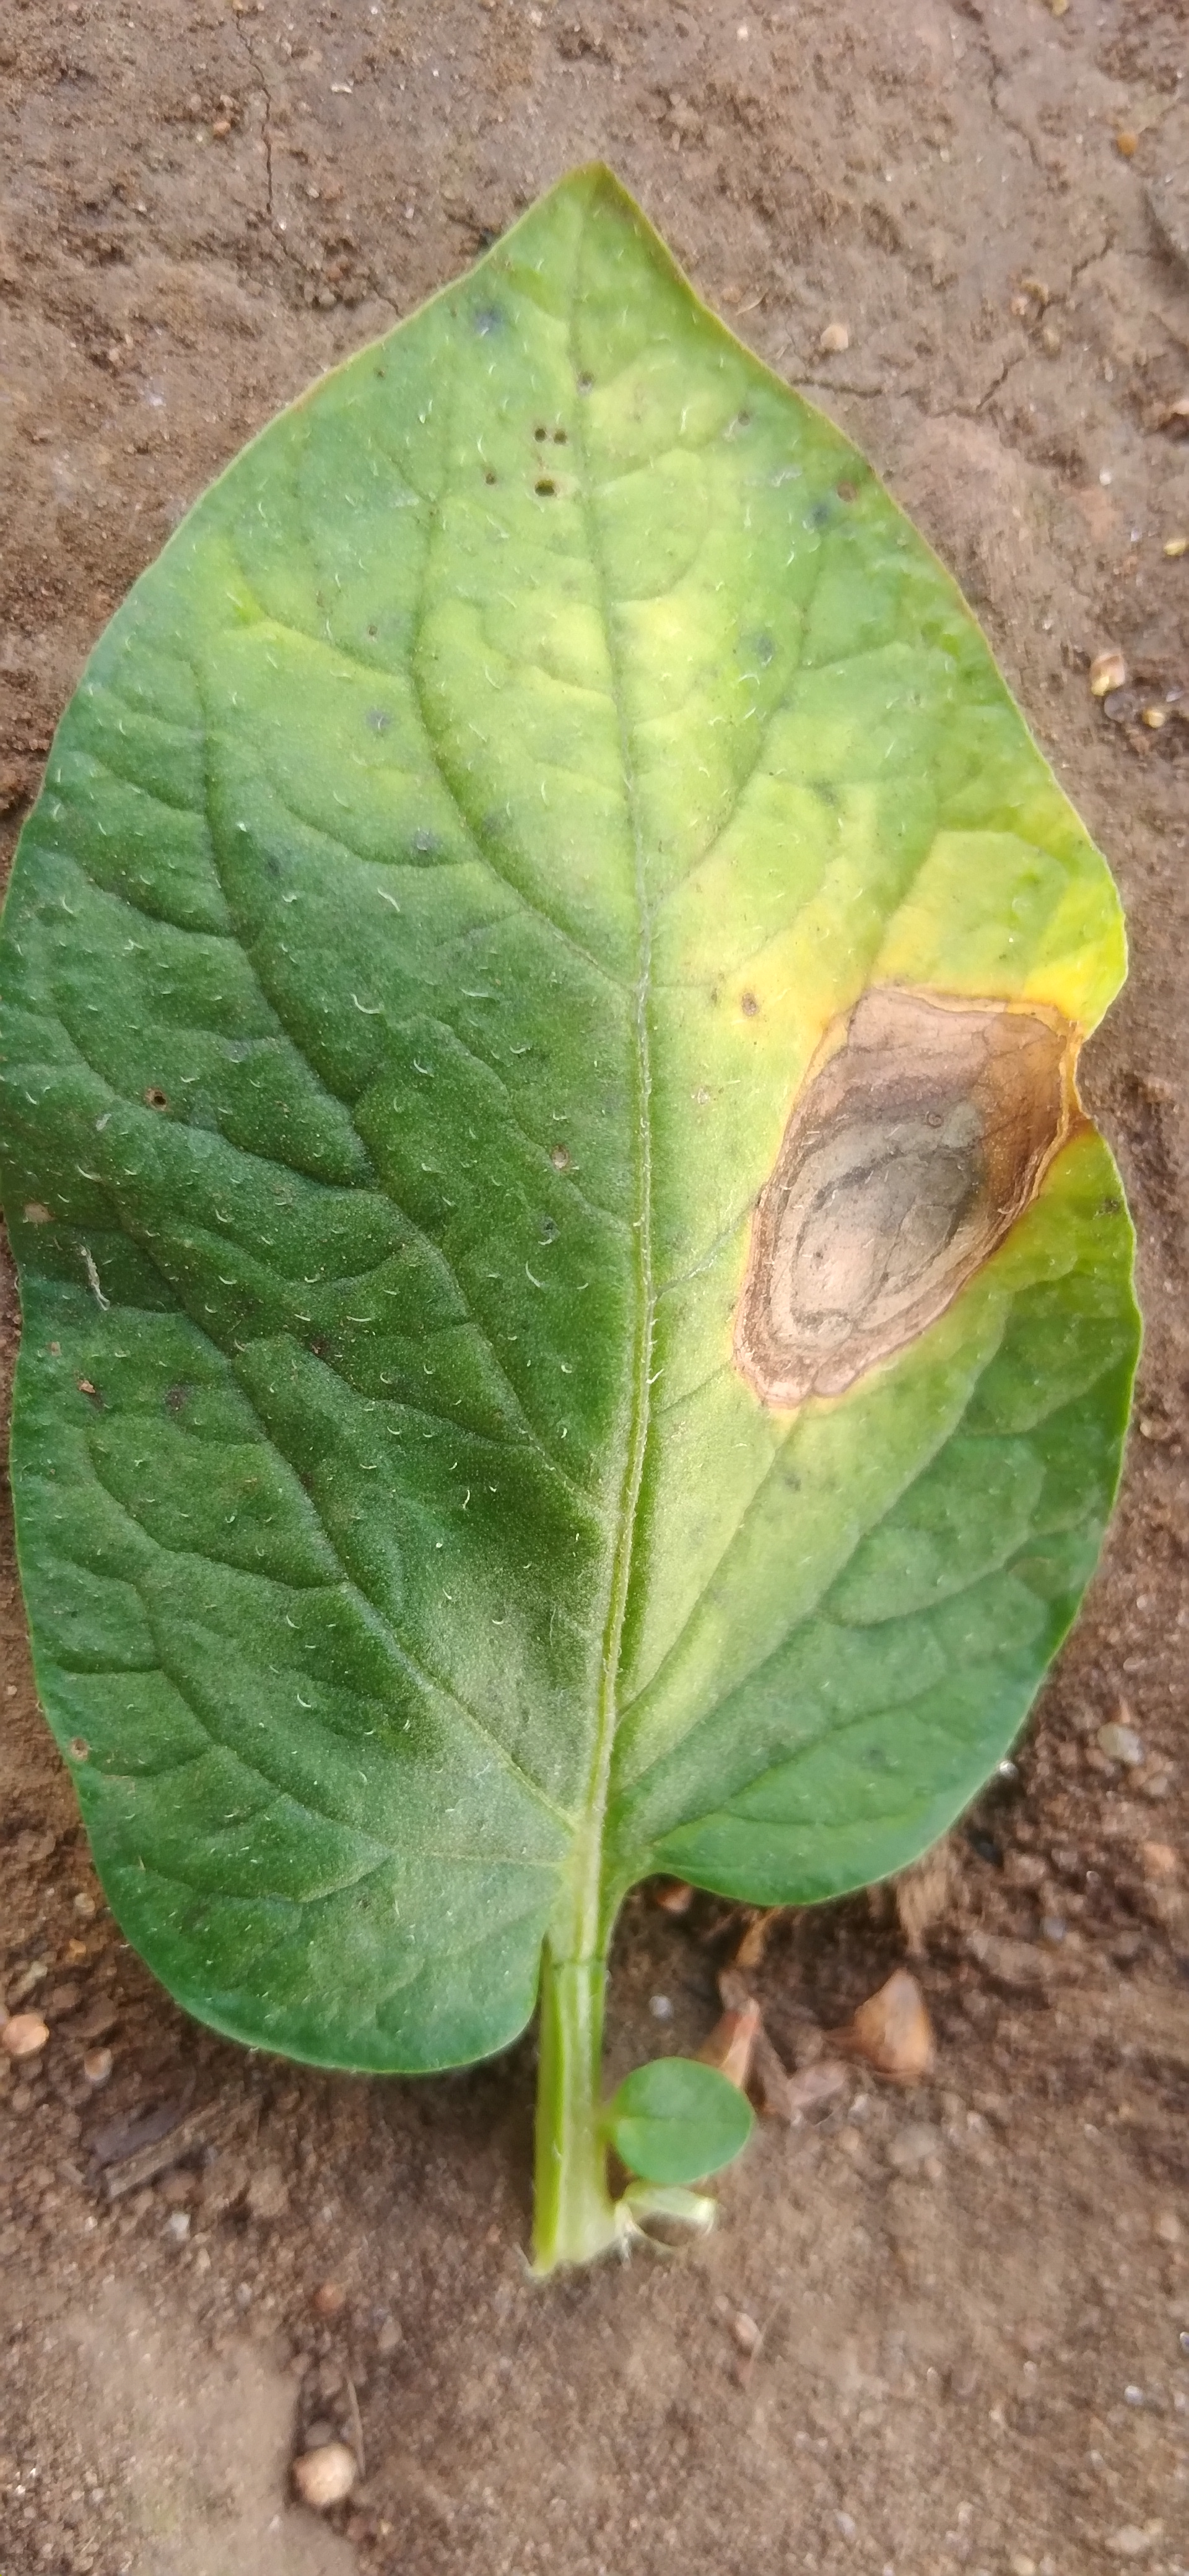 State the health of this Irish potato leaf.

early blight
